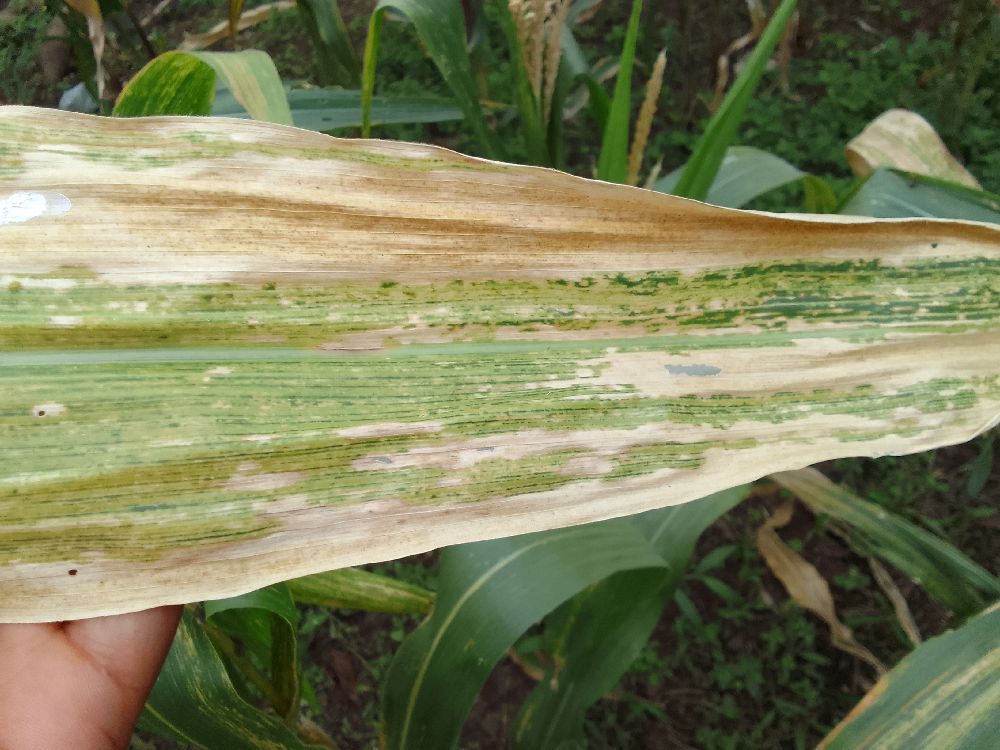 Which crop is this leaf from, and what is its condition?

maize, maize lethal necrosis
